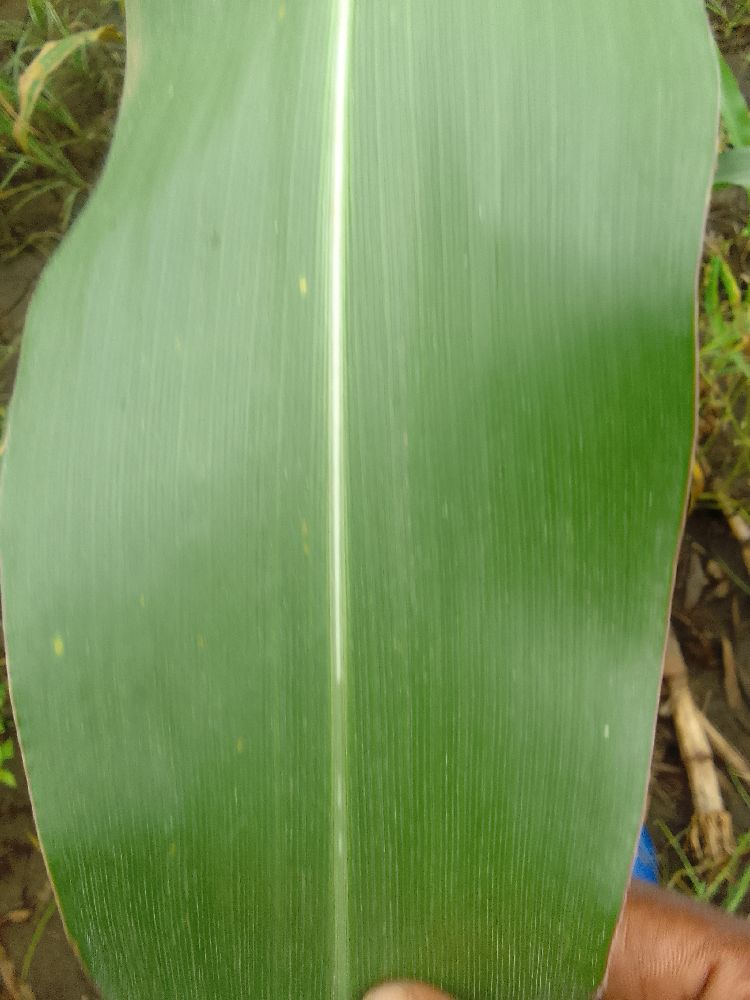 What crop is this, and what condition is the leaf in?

maize, healthy
